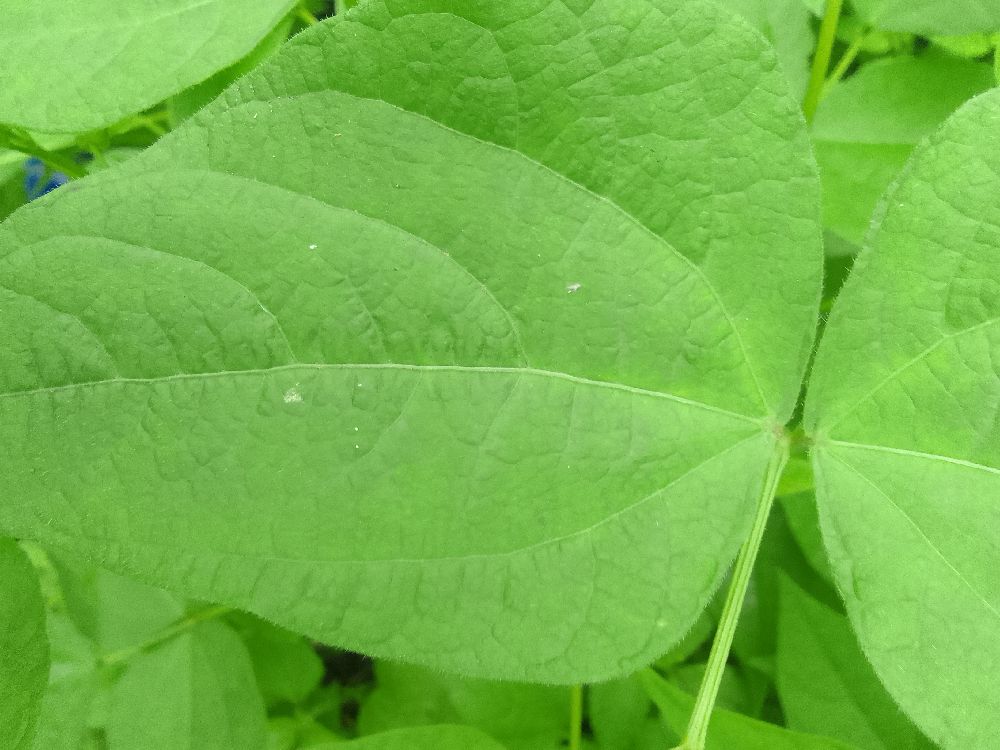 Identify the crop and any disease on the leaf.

common bean, healthy
